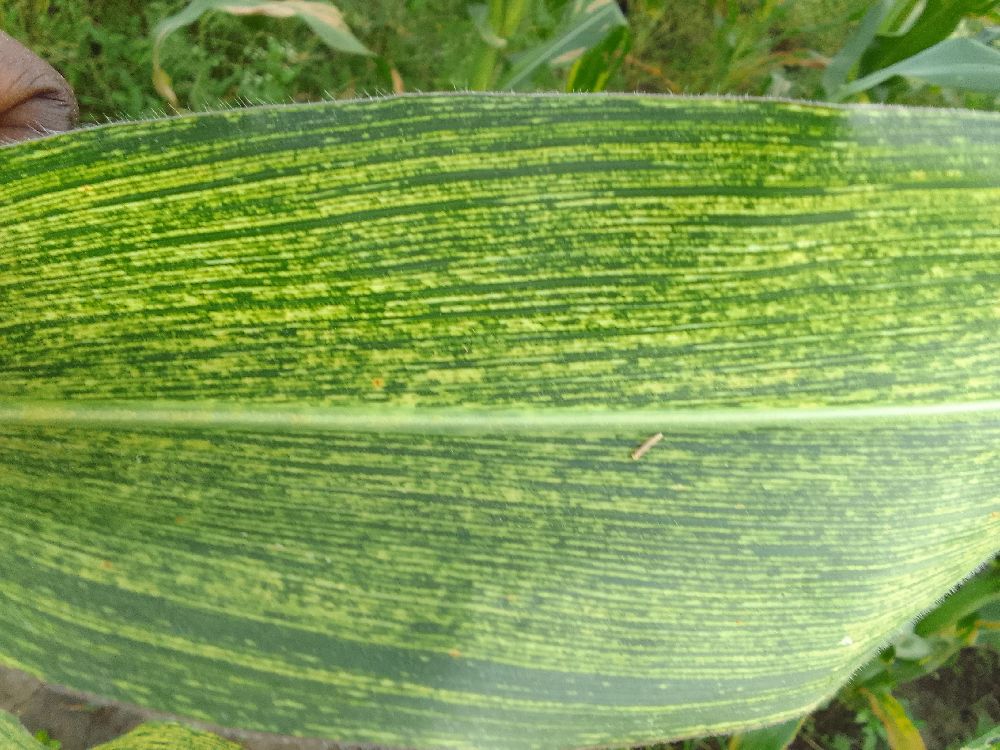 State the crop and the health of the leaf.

maize, maize streak virus
